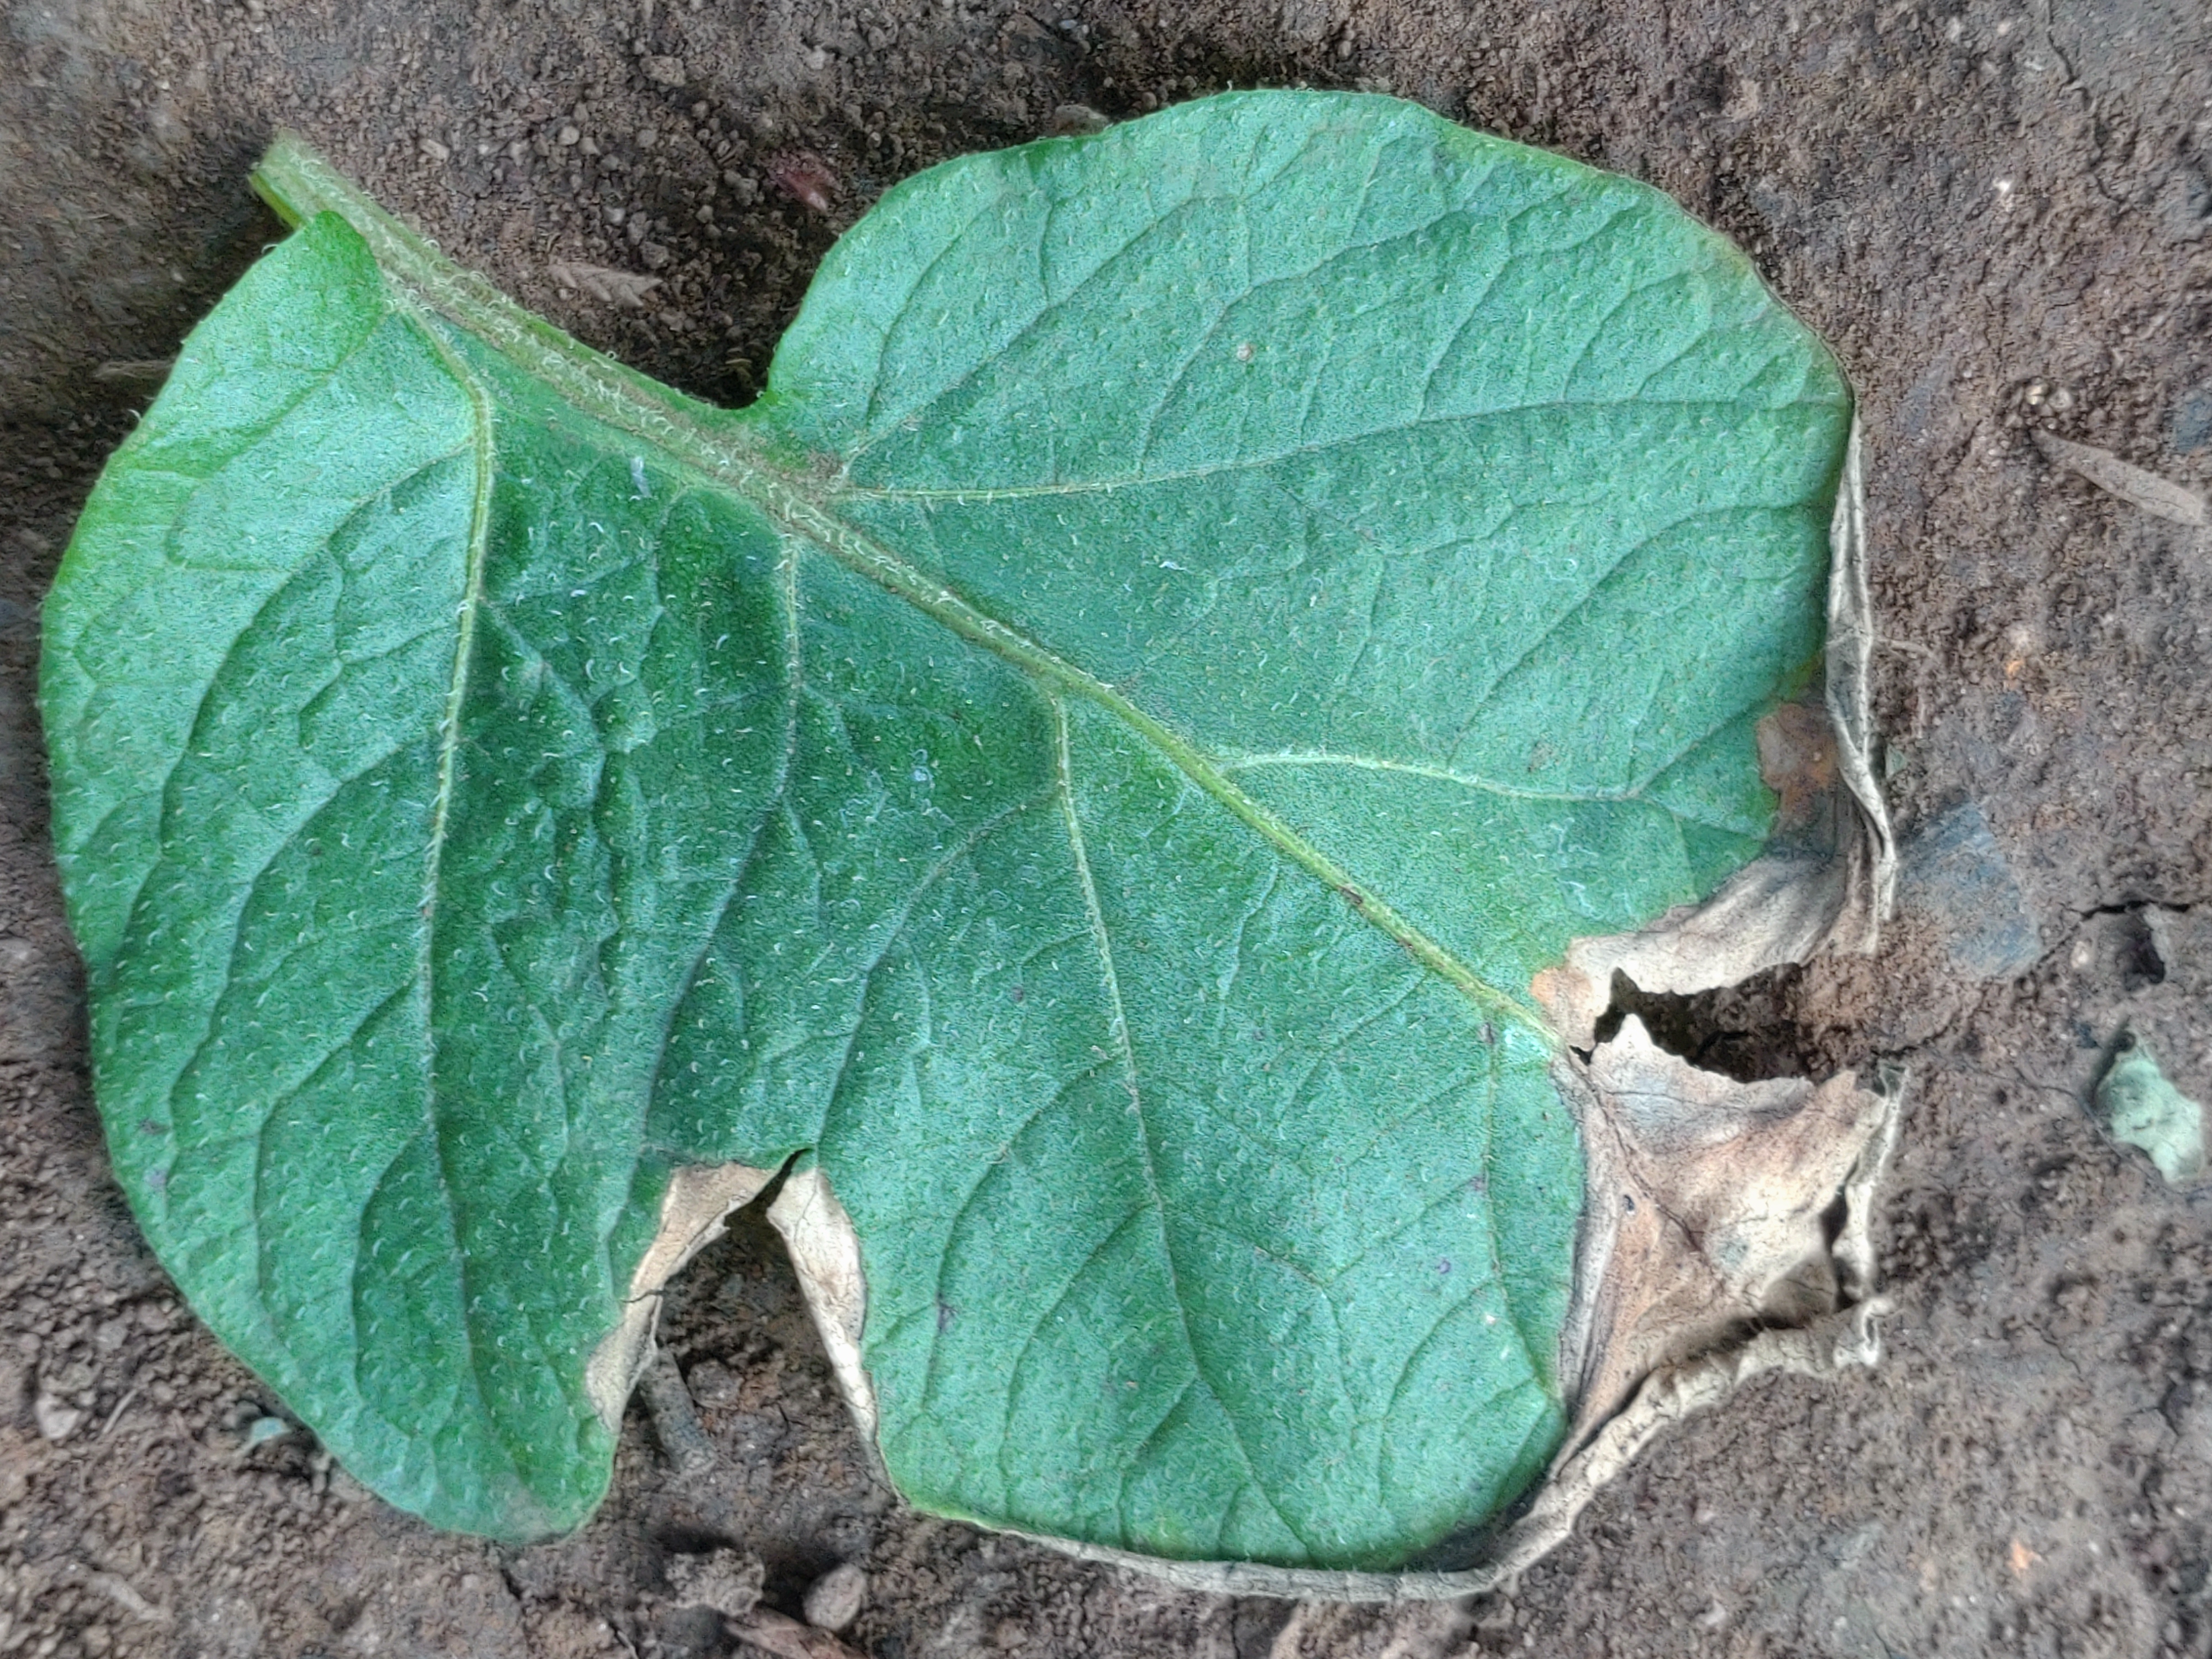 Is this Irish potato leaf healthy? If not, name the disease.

early blight
